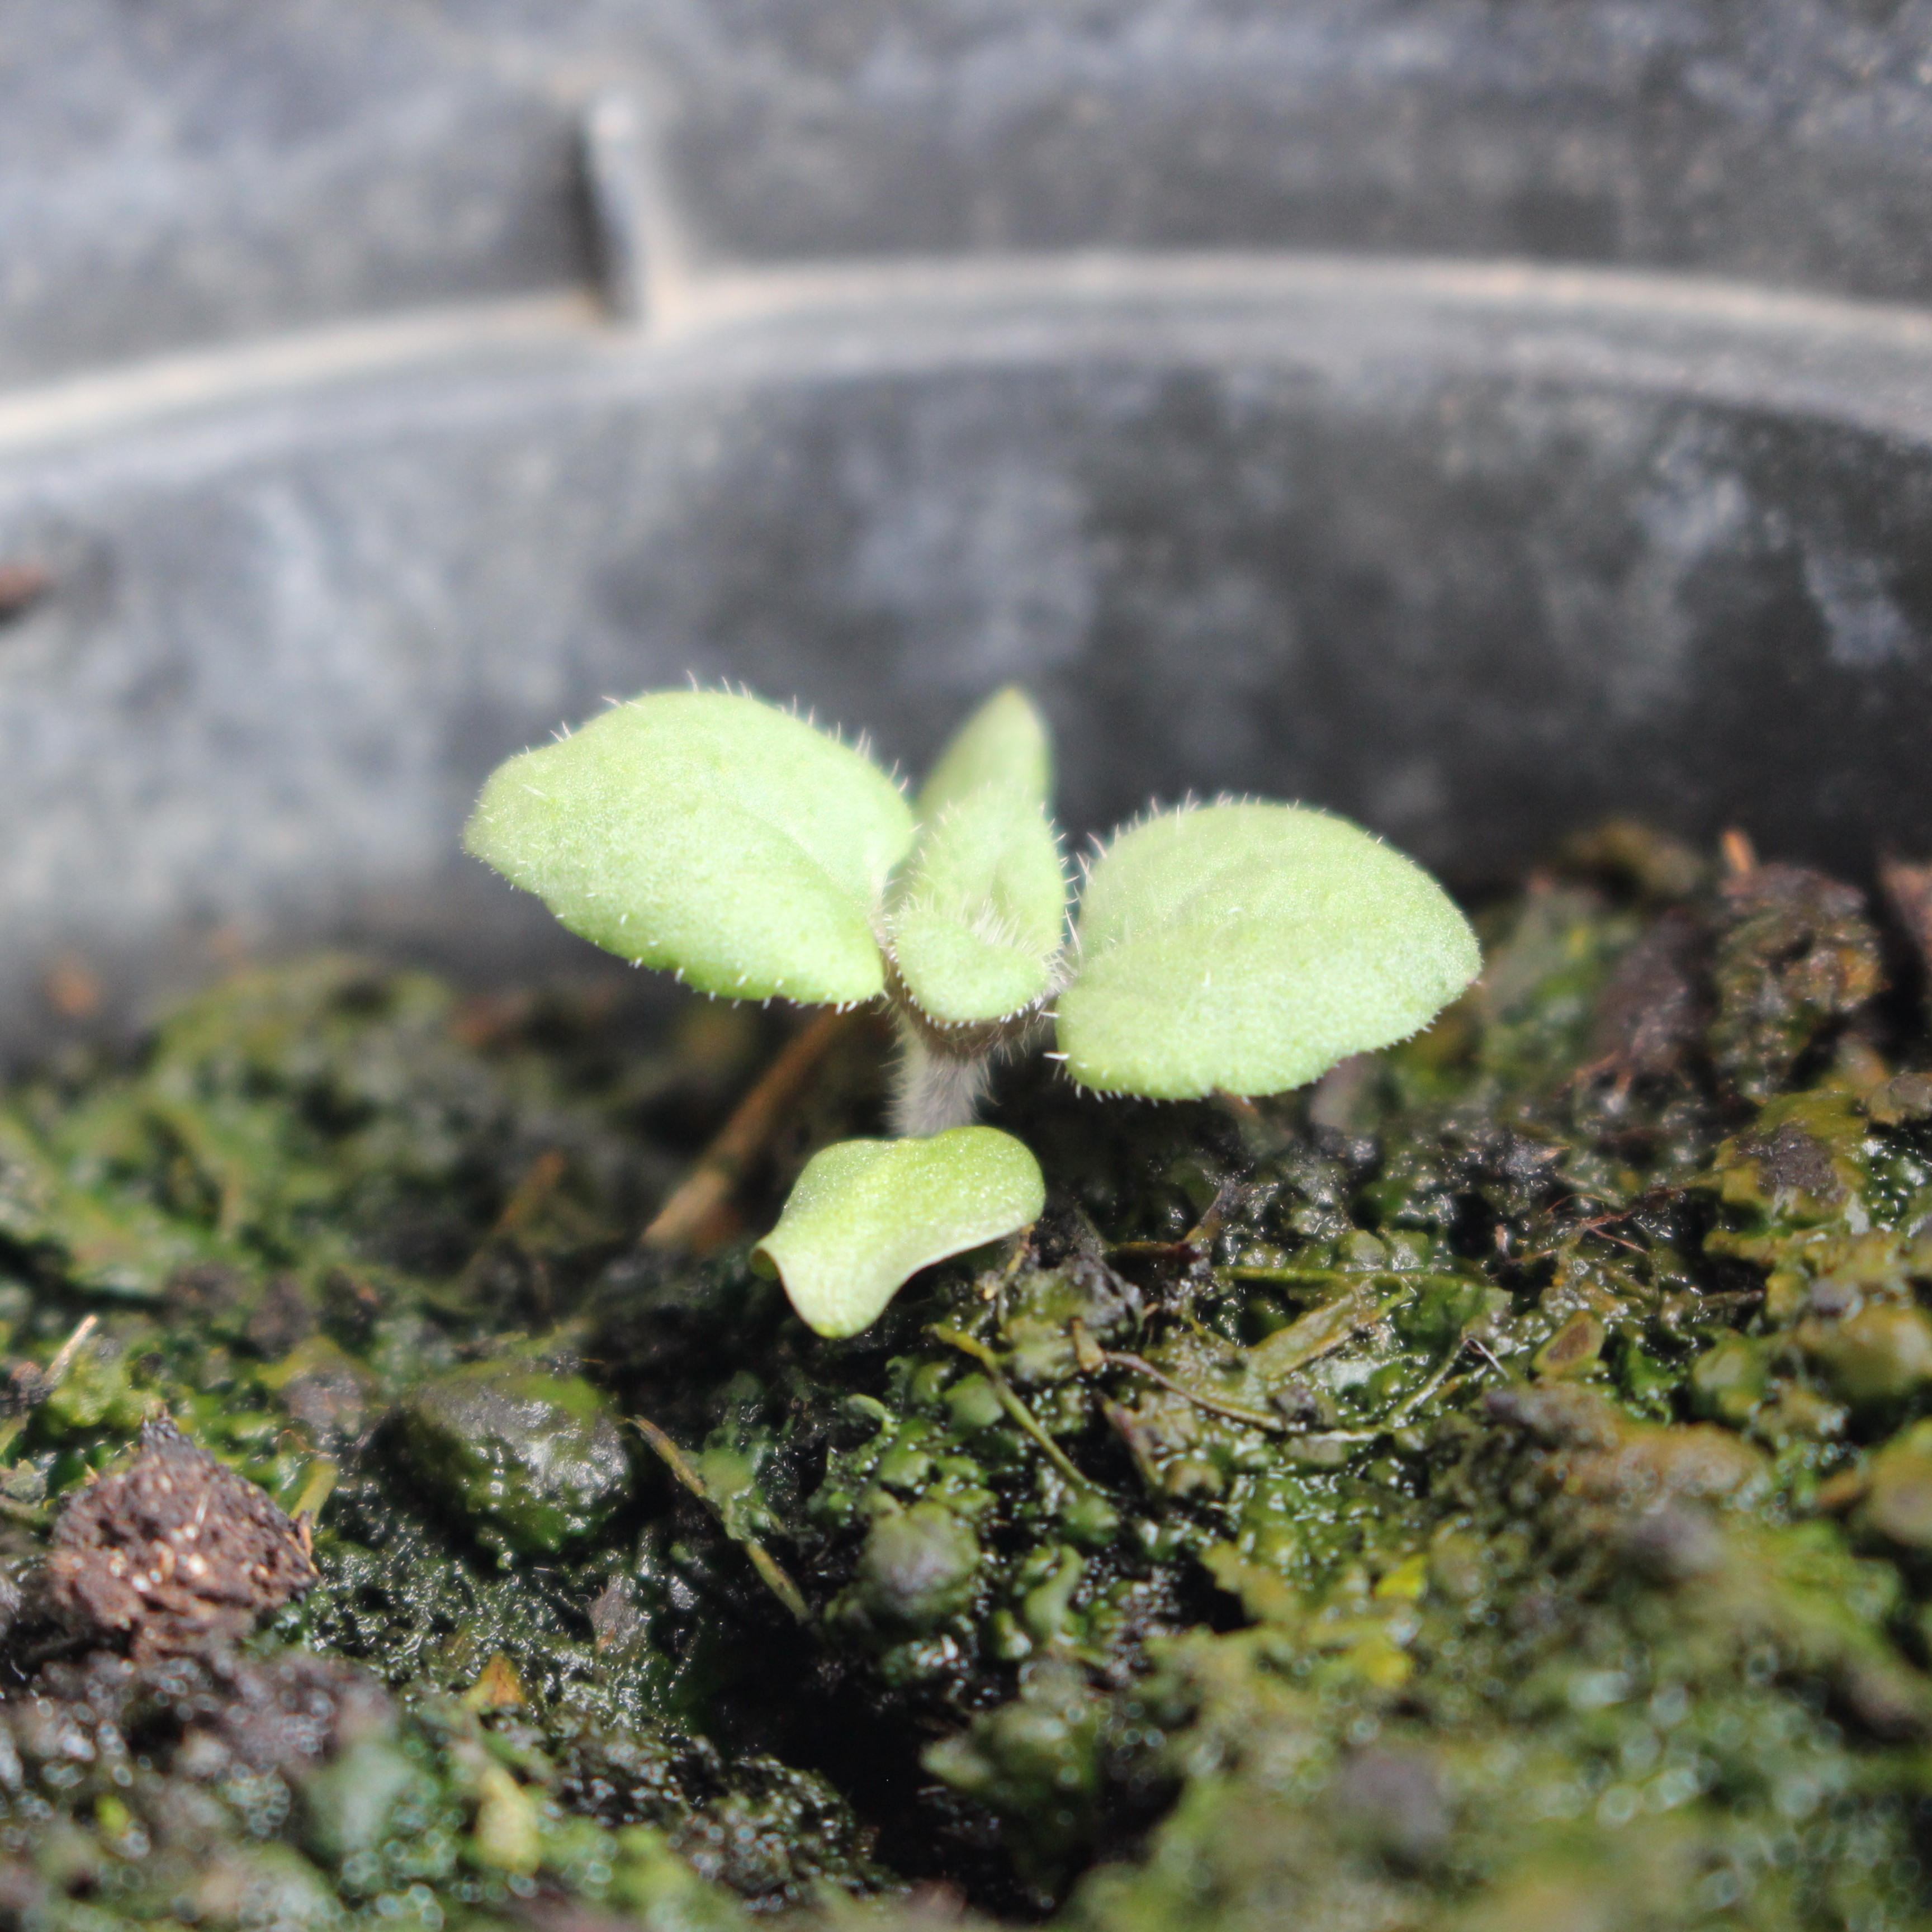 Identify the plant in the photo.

Veronica persica
